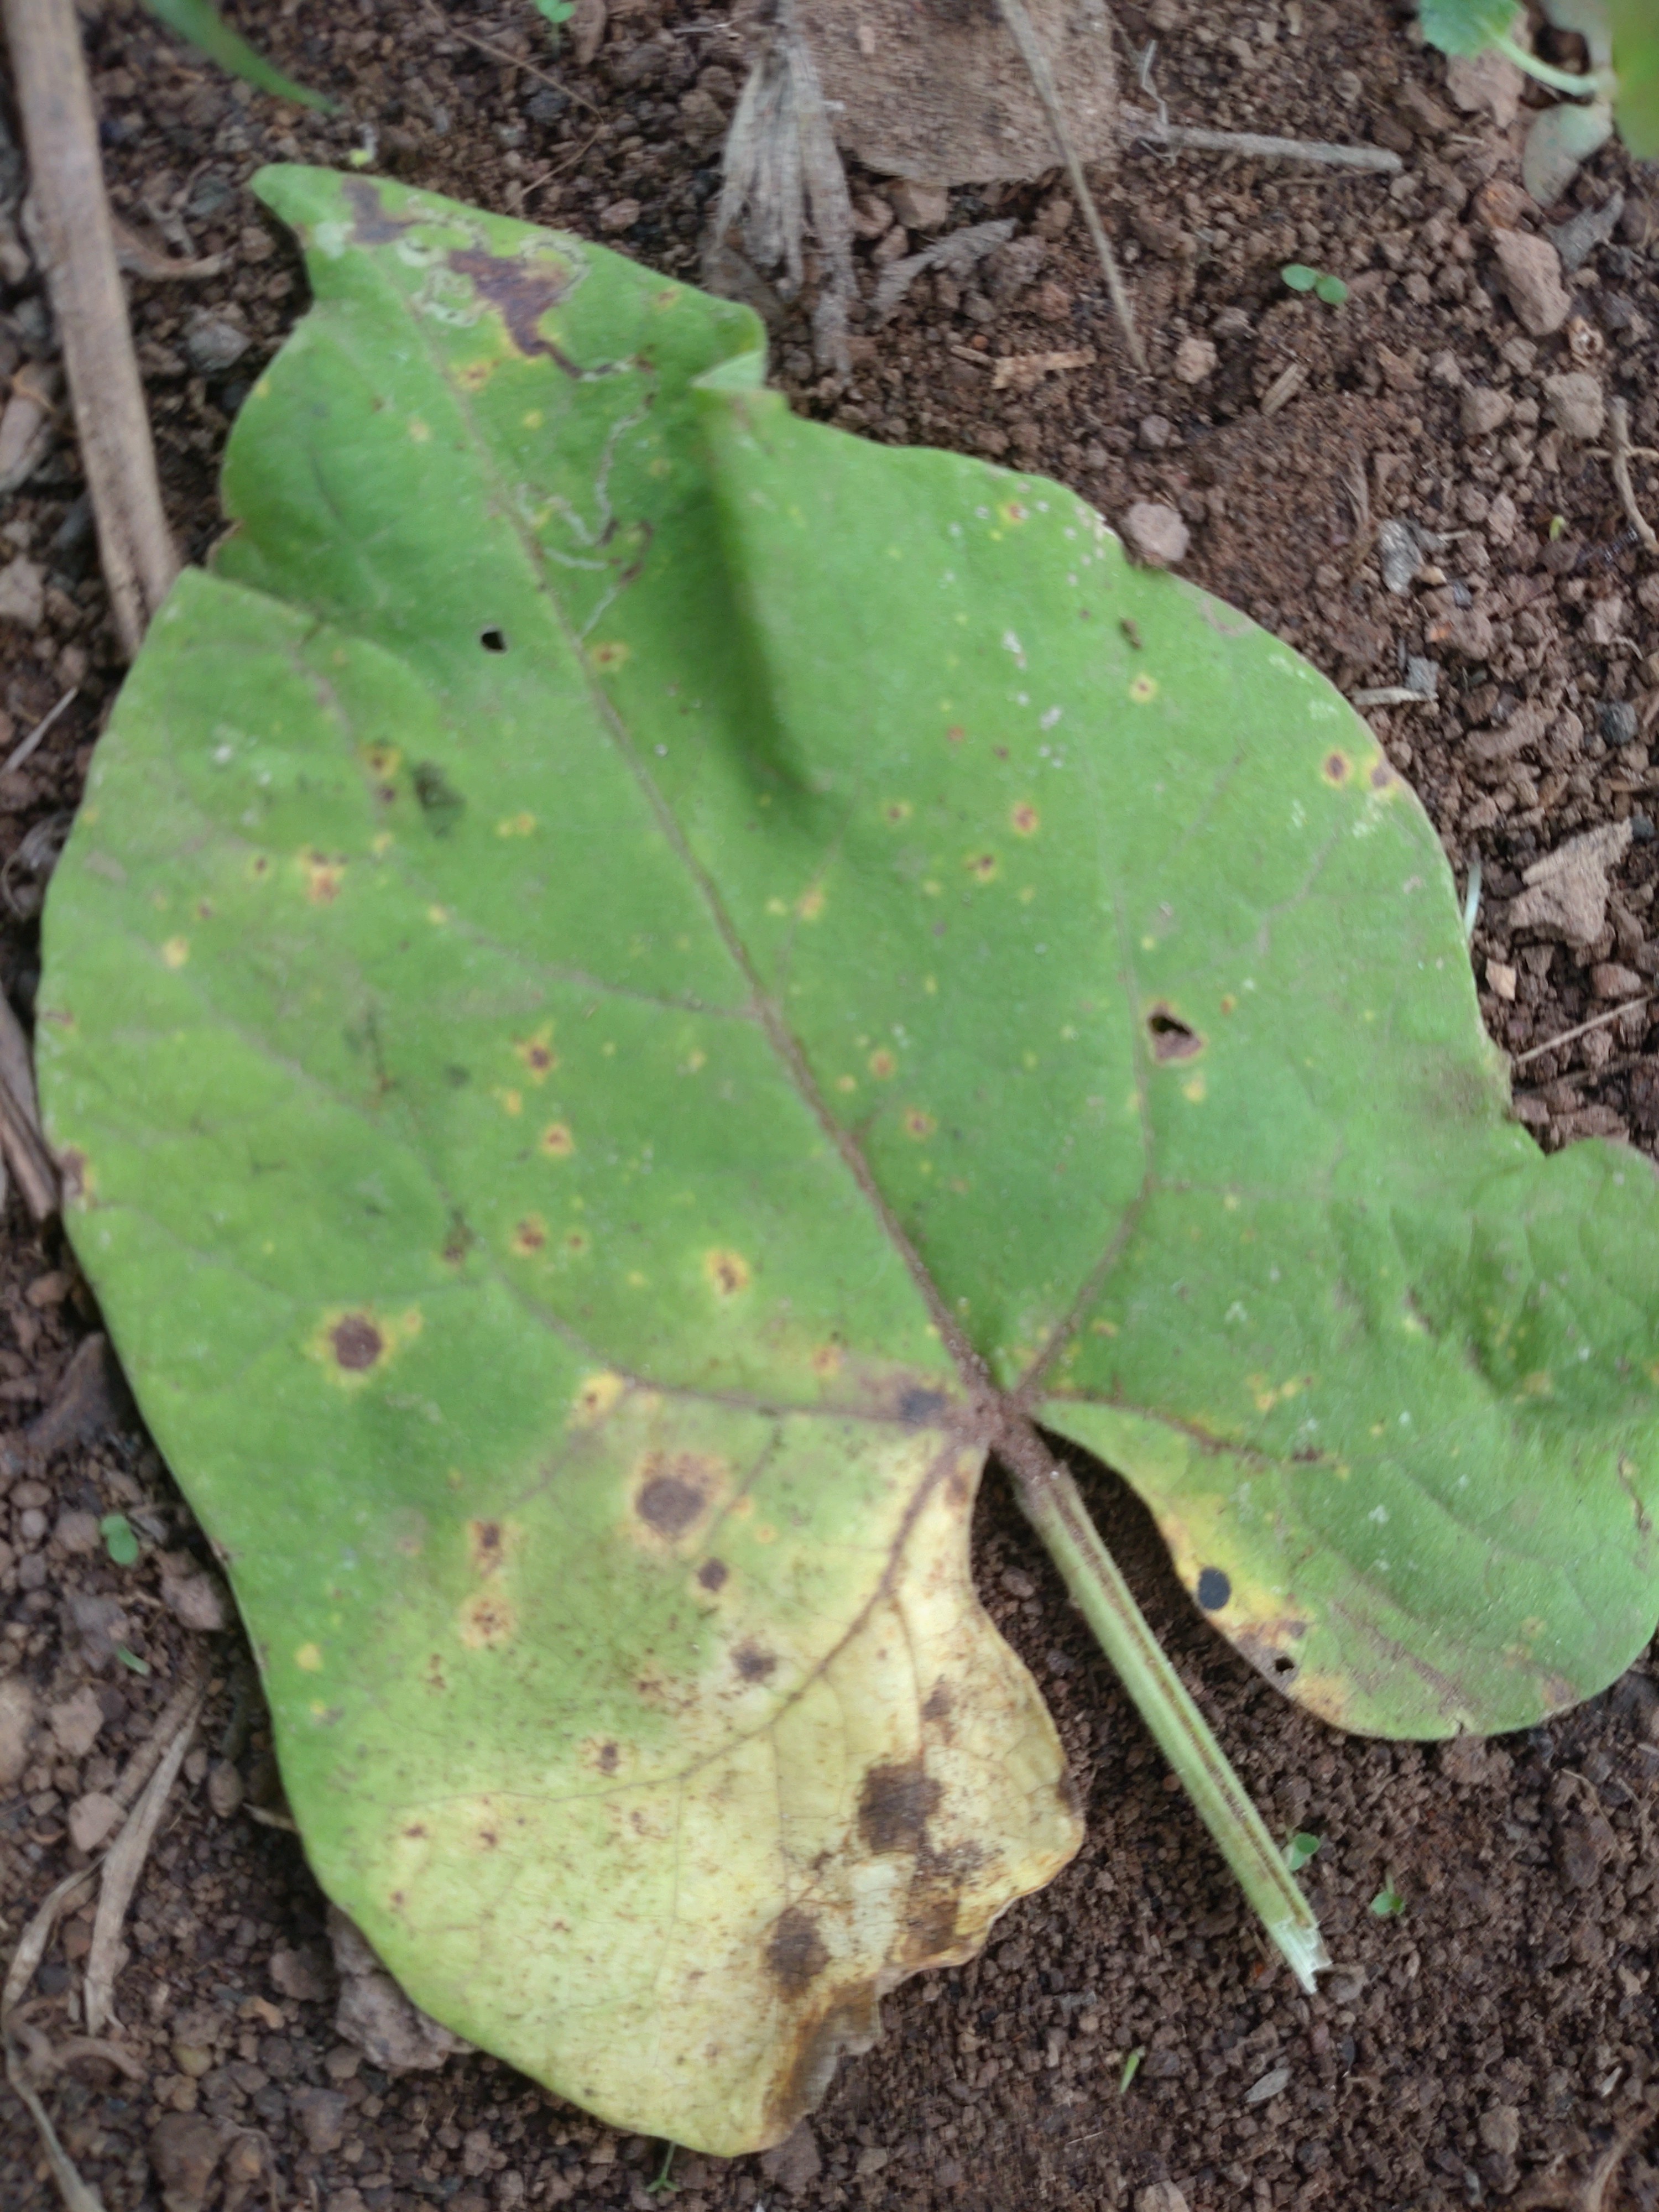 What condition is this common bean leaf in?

rust
